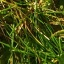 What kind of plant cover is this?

grass
